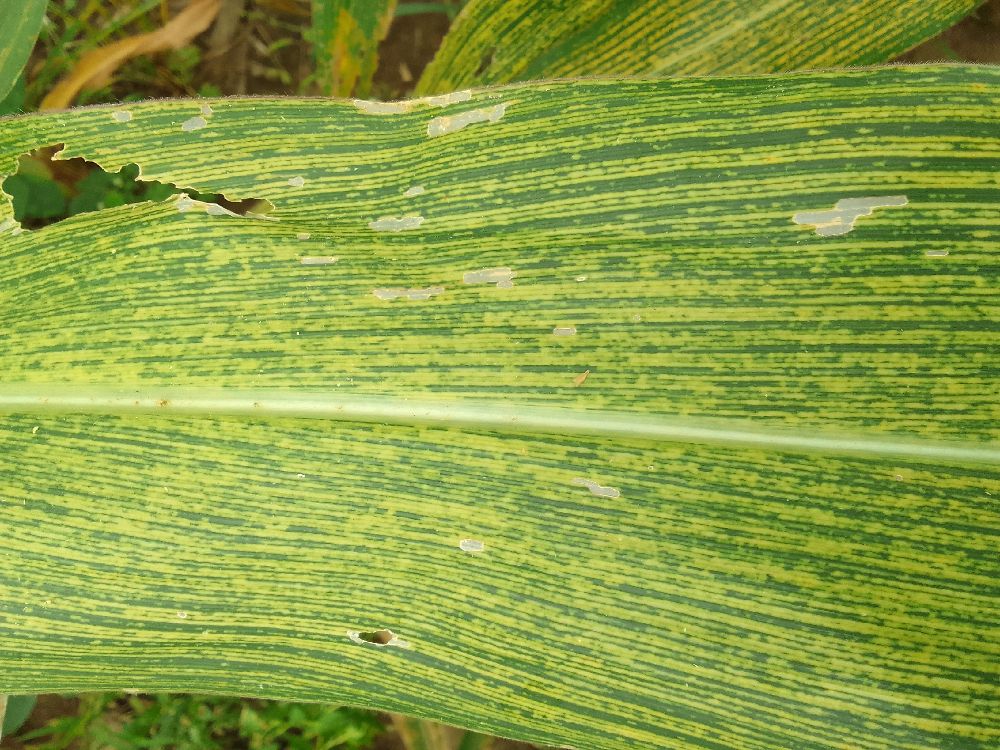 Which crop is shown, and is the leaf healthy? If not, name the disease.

maize, maize streak virus
